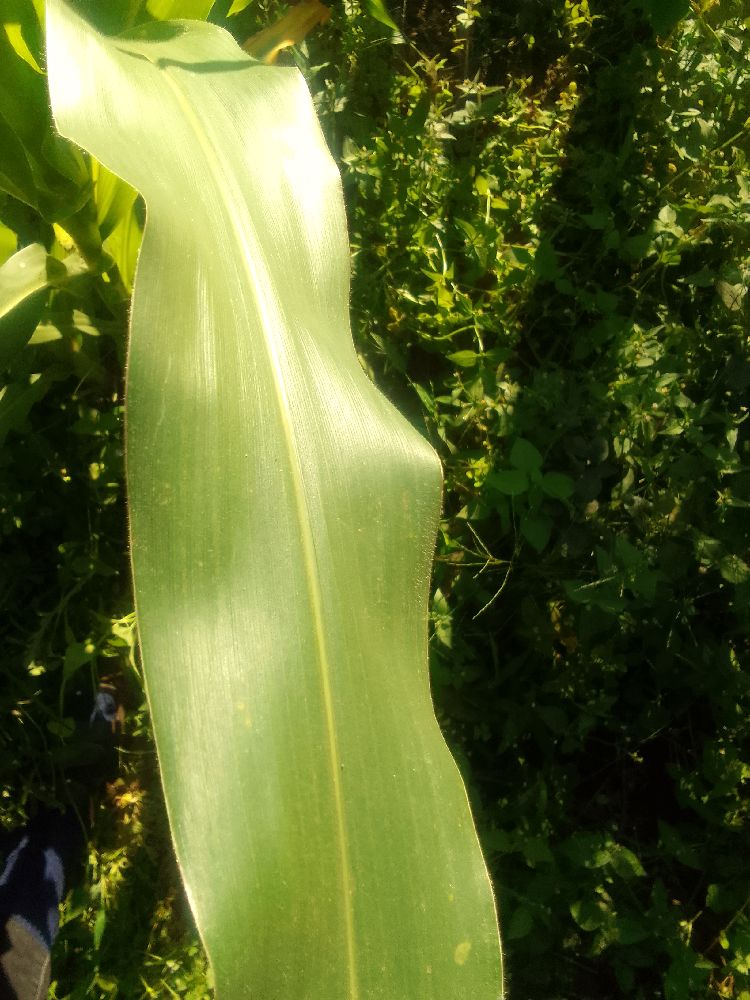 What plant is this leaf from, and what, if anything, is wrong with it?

maize, healthy
